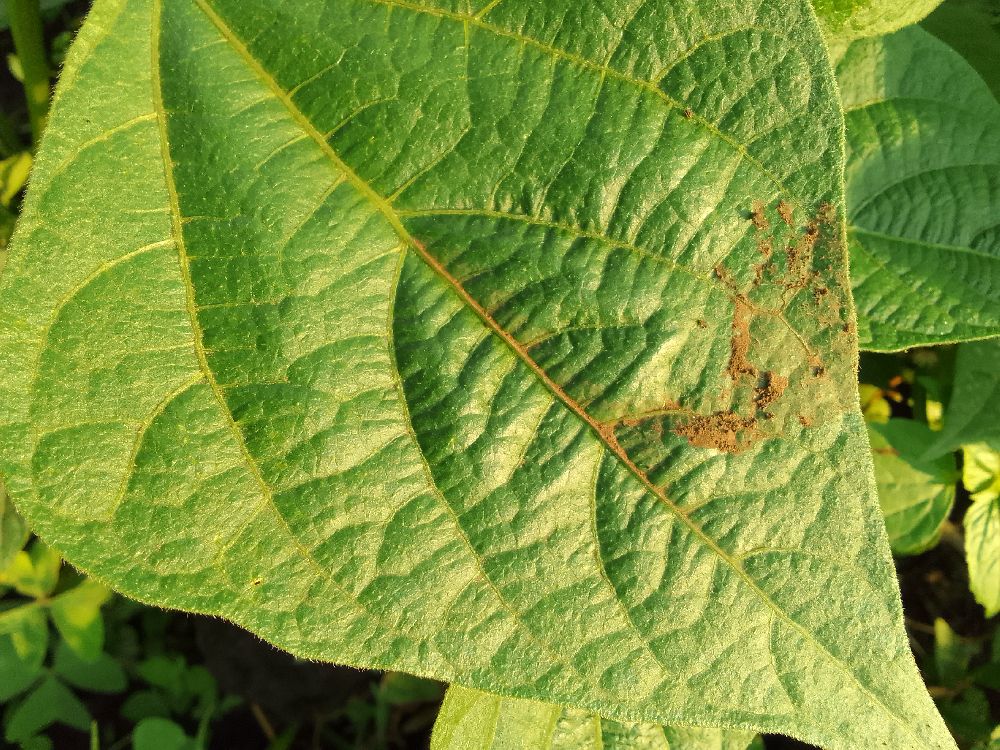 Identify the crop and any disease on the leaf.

common bean, healthy
